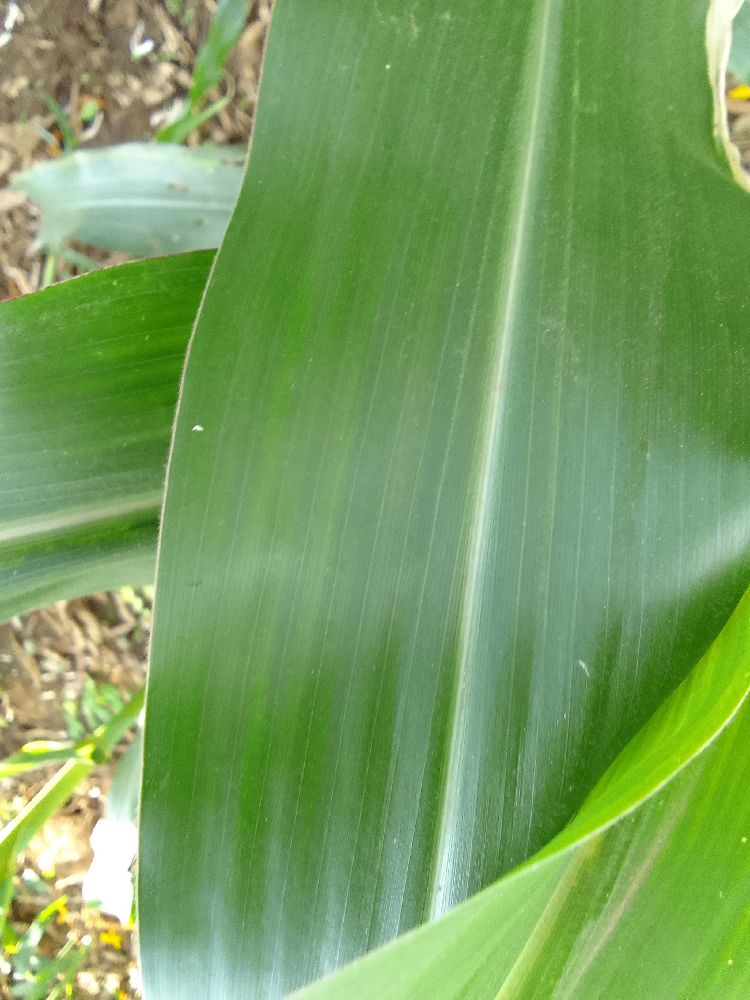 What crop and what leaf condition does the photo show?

maize, healthy
